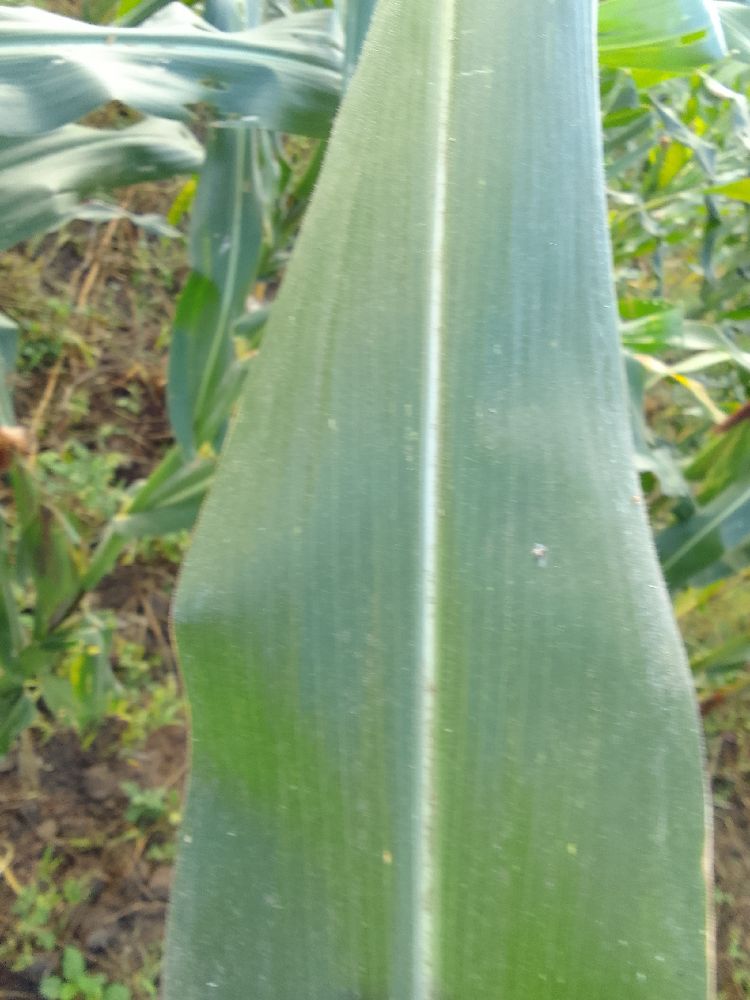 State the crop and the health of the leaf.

maize, healthy
